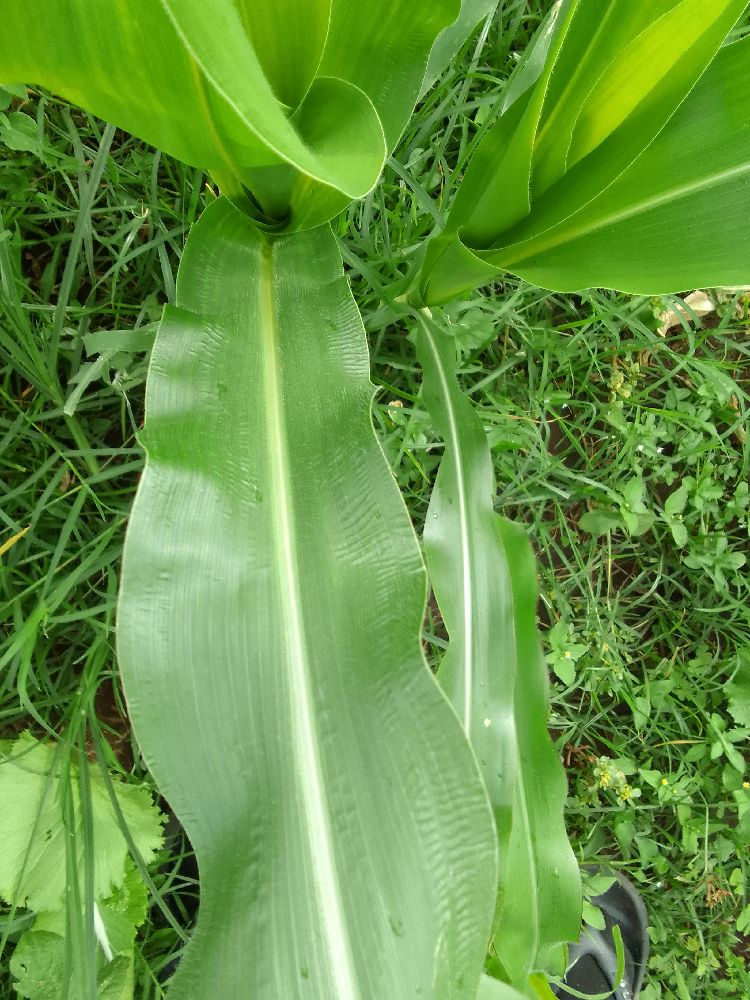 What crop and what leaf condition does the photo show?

maize, healthy
